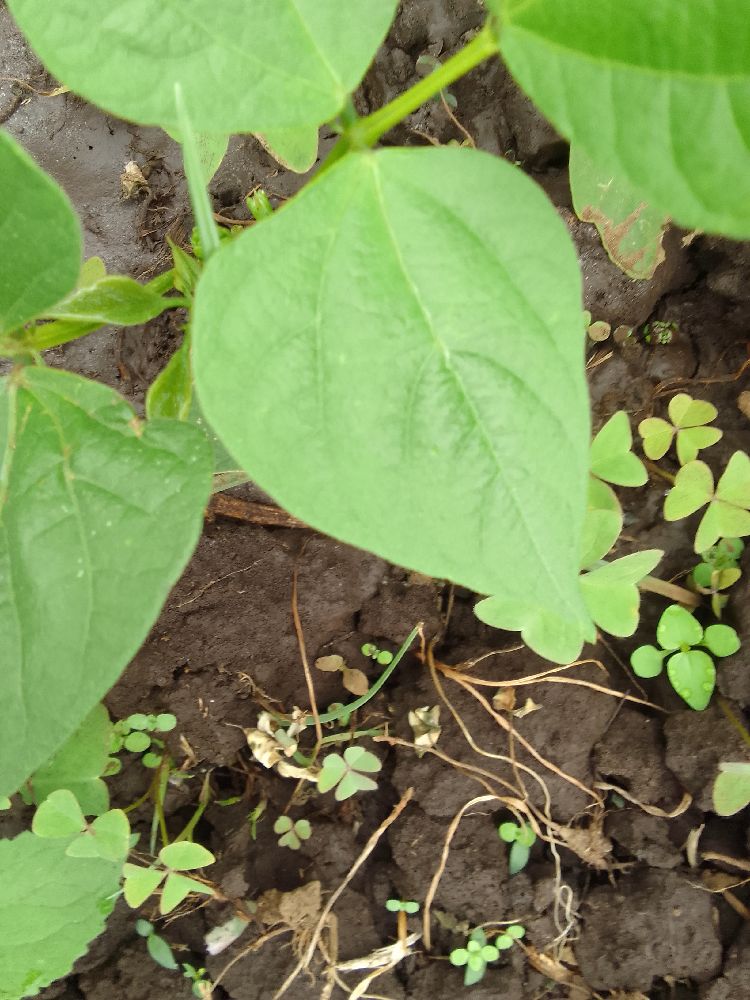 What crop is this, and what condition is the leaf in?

common bean, healthy
